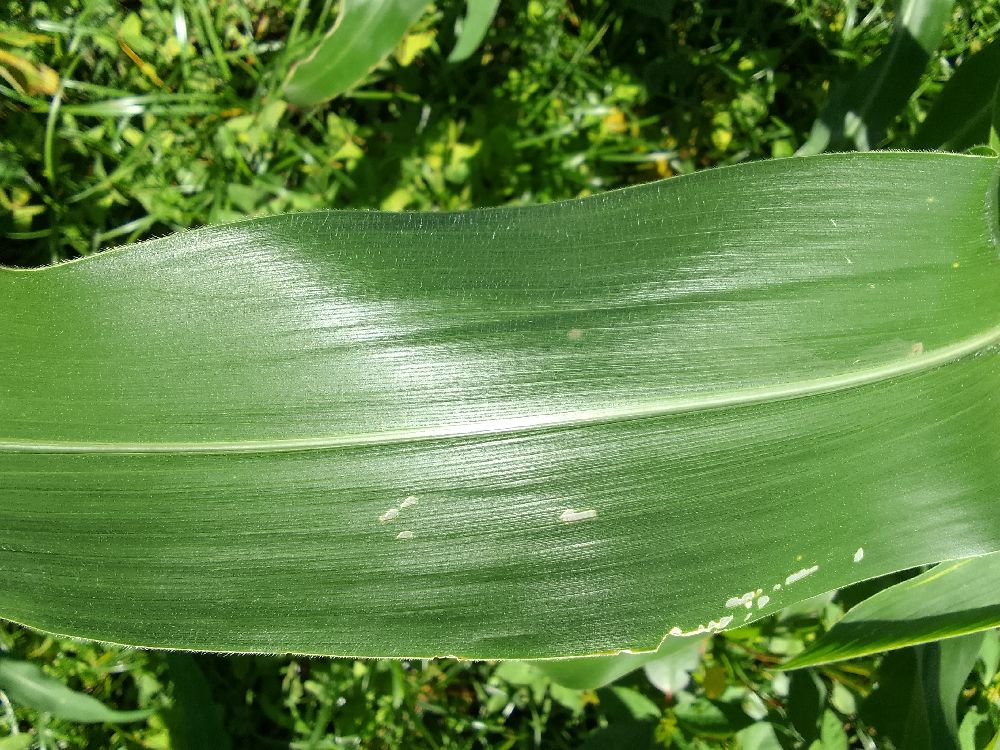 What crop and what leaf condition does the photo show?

maize, healthy
